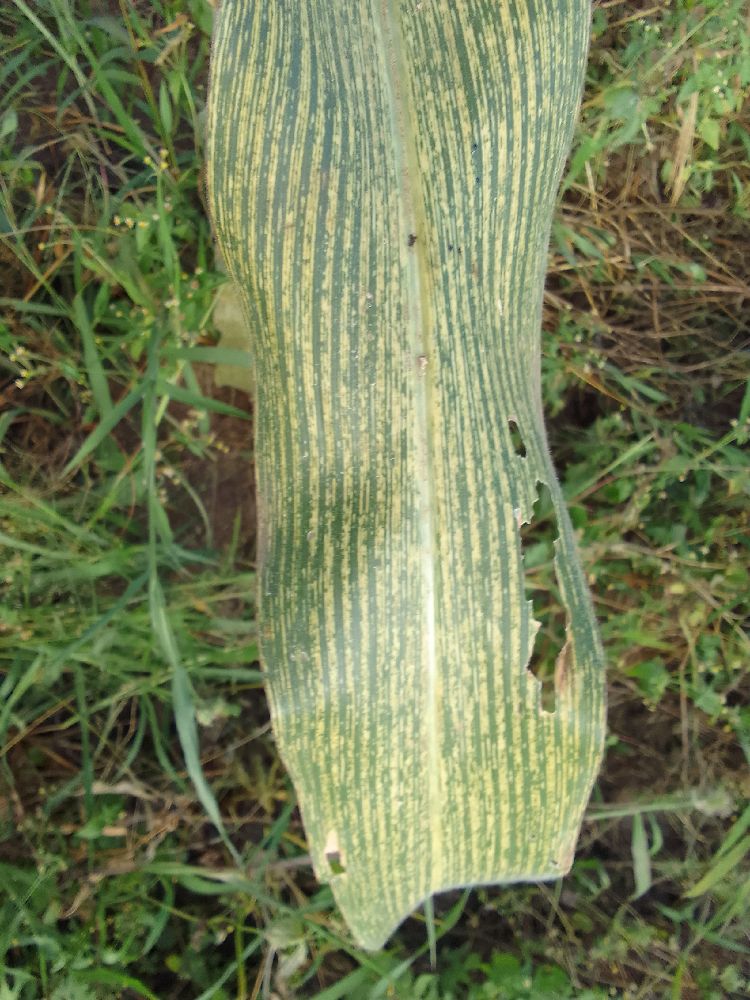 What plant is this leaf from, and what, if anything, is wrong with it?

maize, maize streak virus
